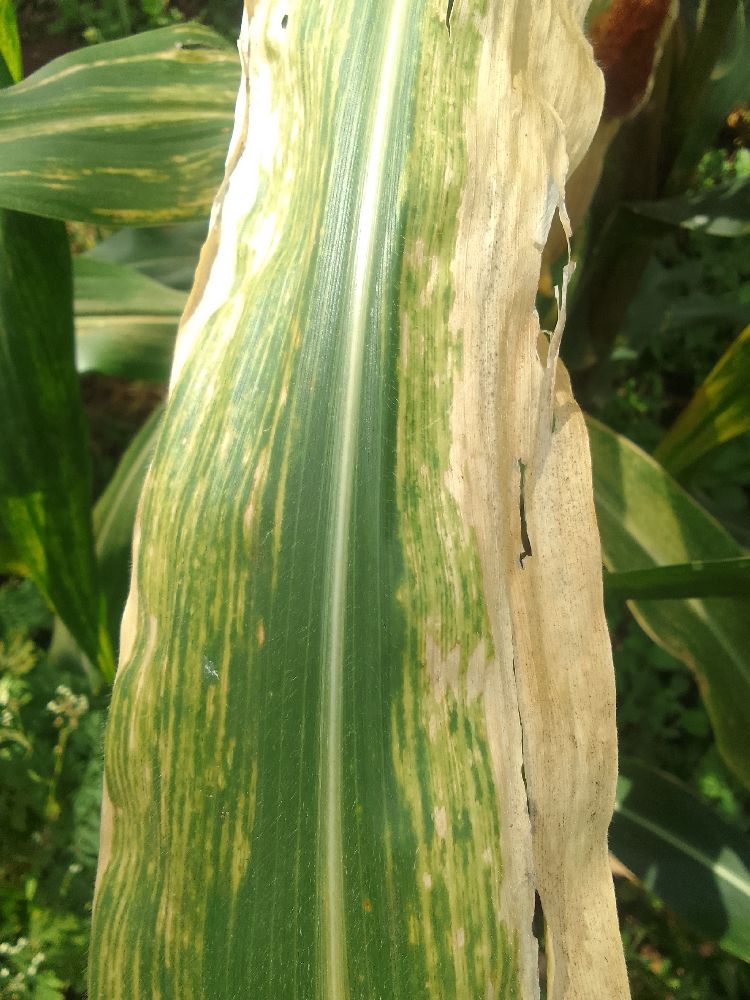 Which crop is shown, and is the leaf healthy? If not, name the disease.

maize, maize lethal necrosis
